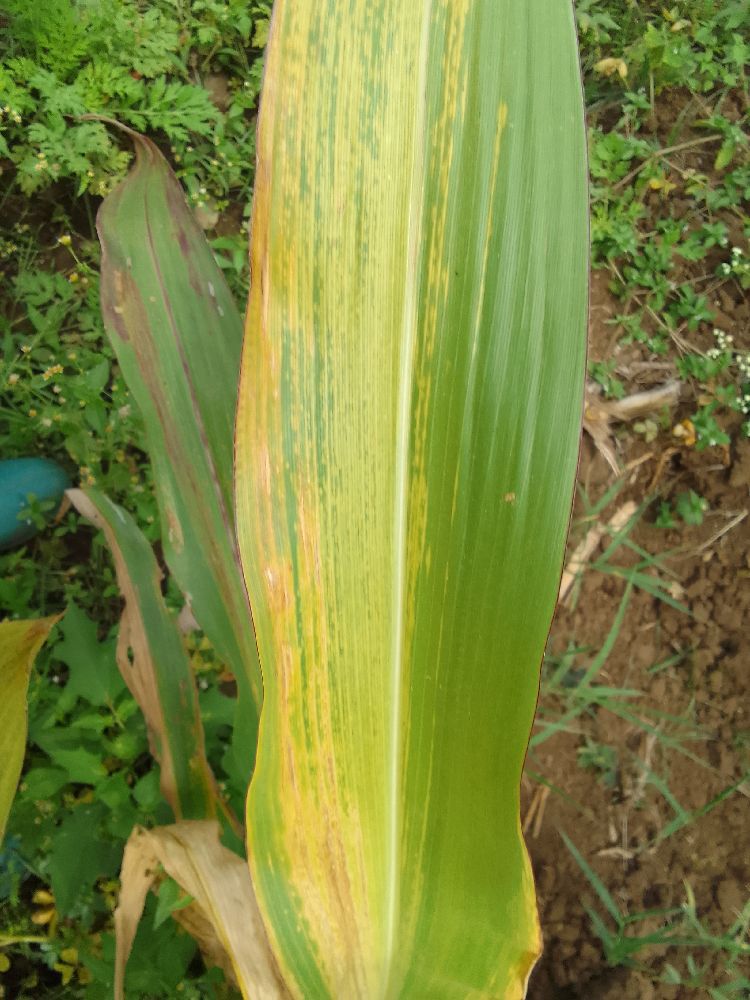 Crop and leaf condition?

maize, maize lethal necrosis
